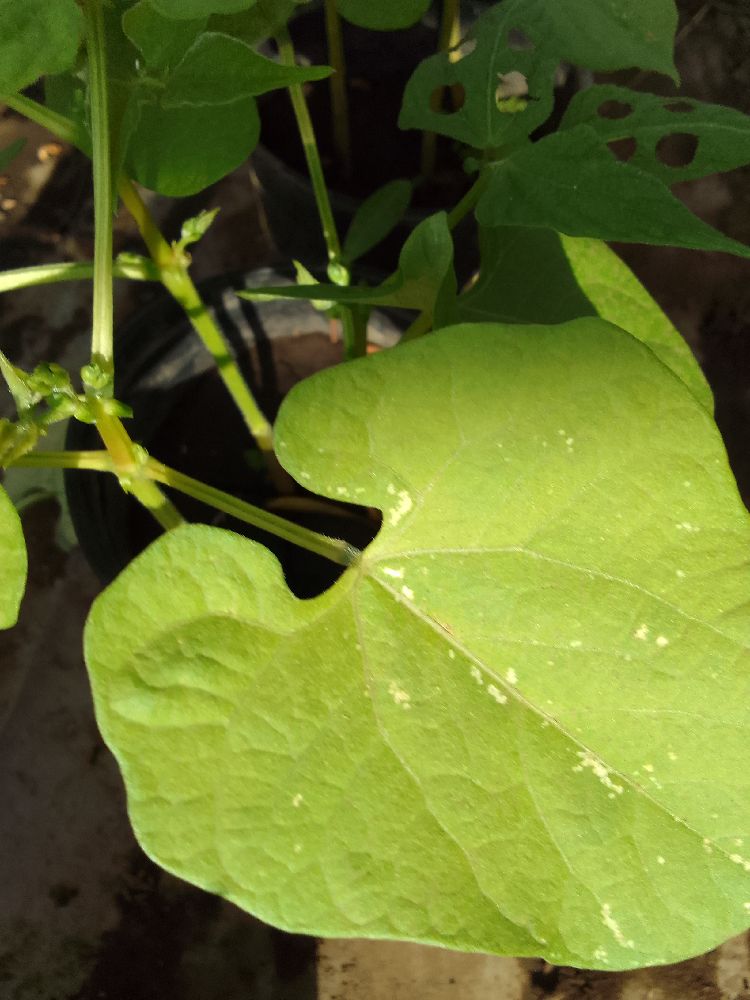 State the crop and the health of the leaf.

common bean, healthy
